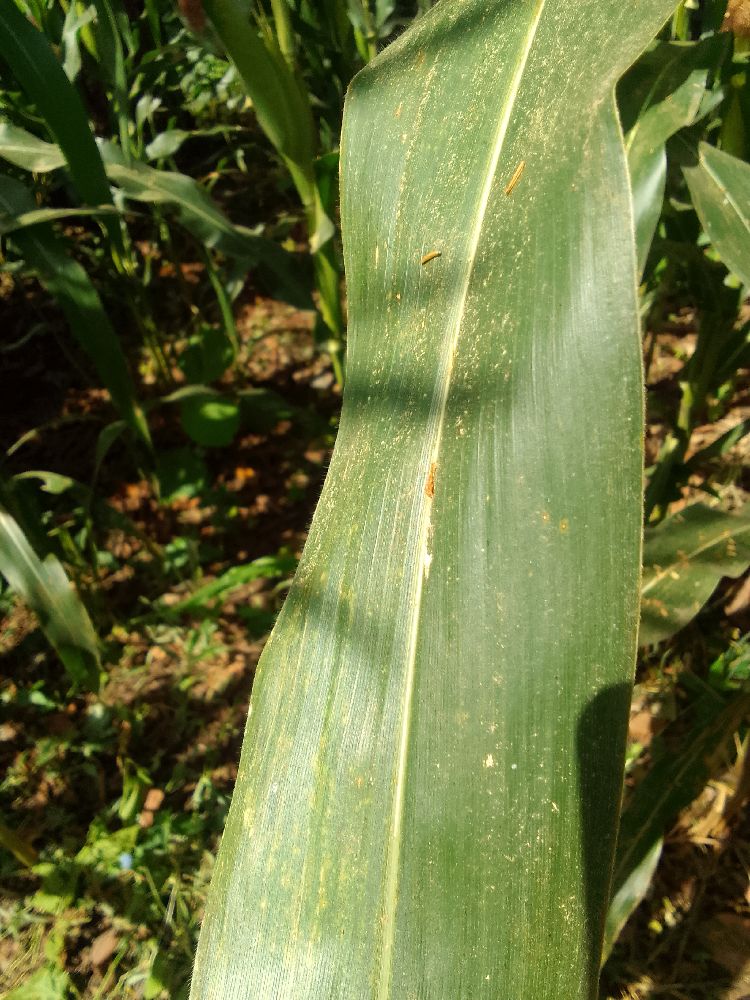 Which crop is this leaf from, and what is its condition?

maize, healthy
